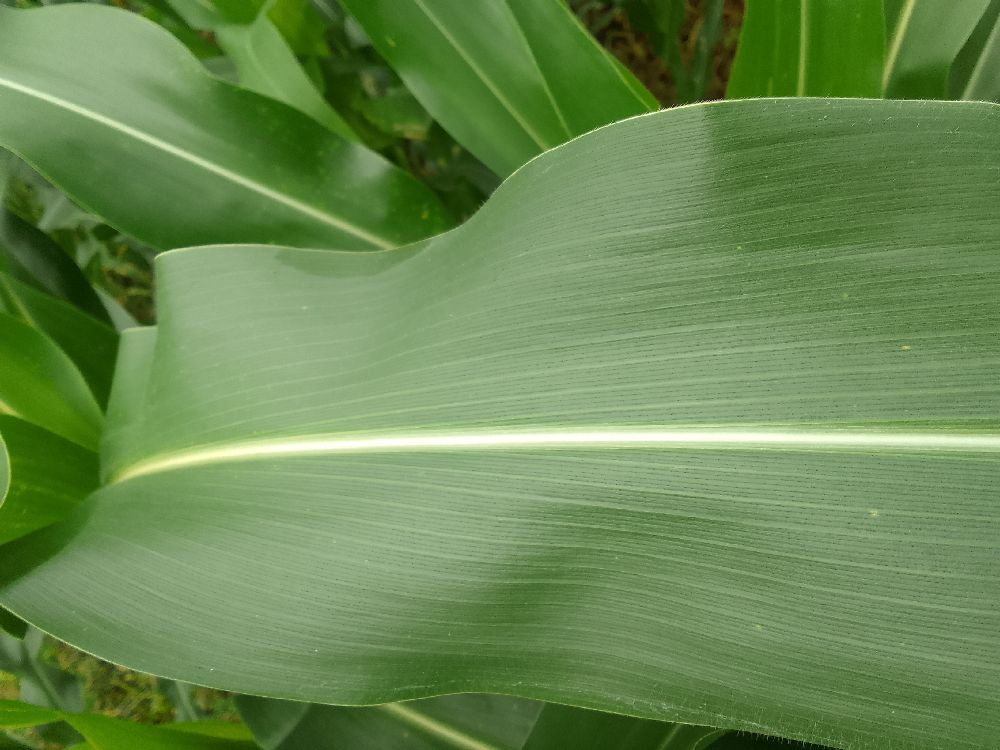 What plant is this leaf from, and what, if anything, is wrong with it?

maize, healthy
